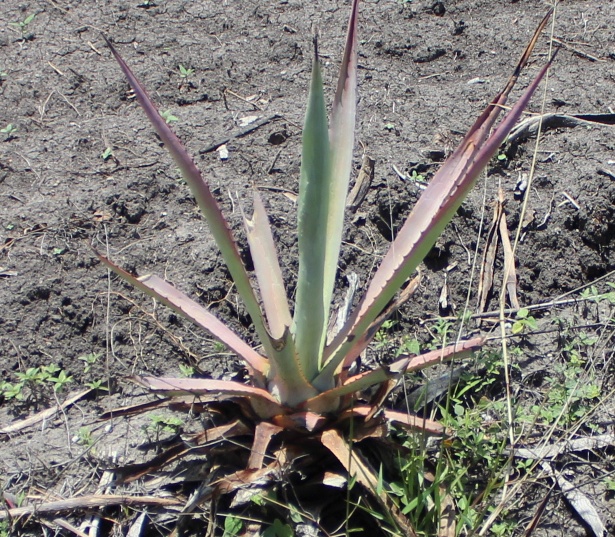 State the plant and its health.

agave, sick
